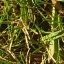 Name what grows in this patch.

grass
